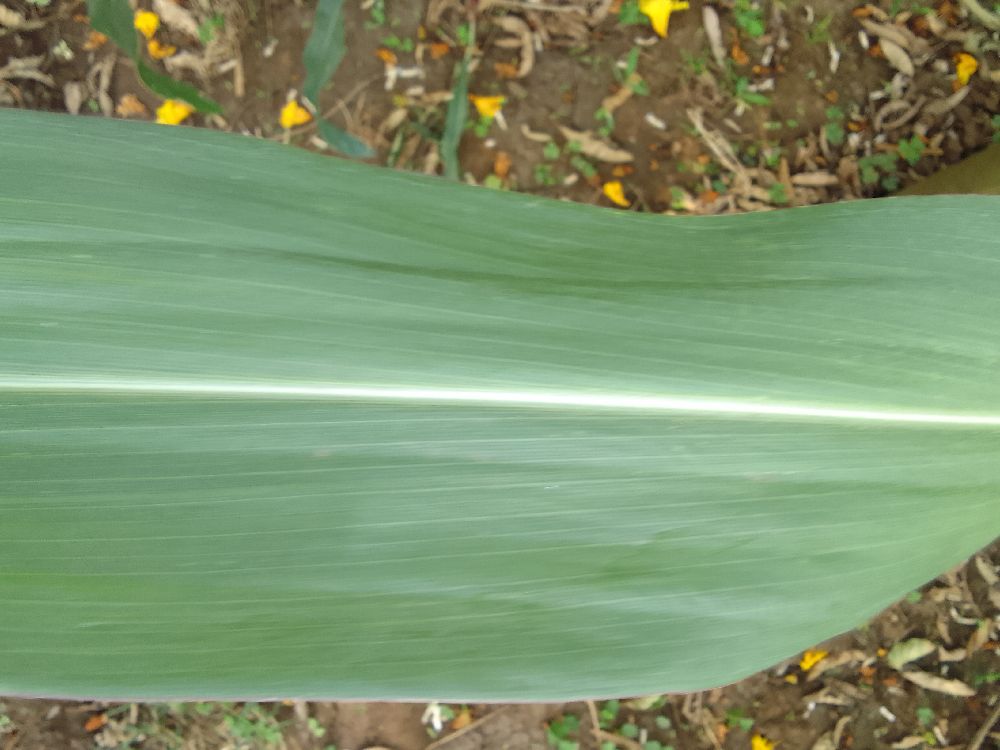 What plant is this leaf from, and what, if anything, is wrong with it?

maize, healthy
